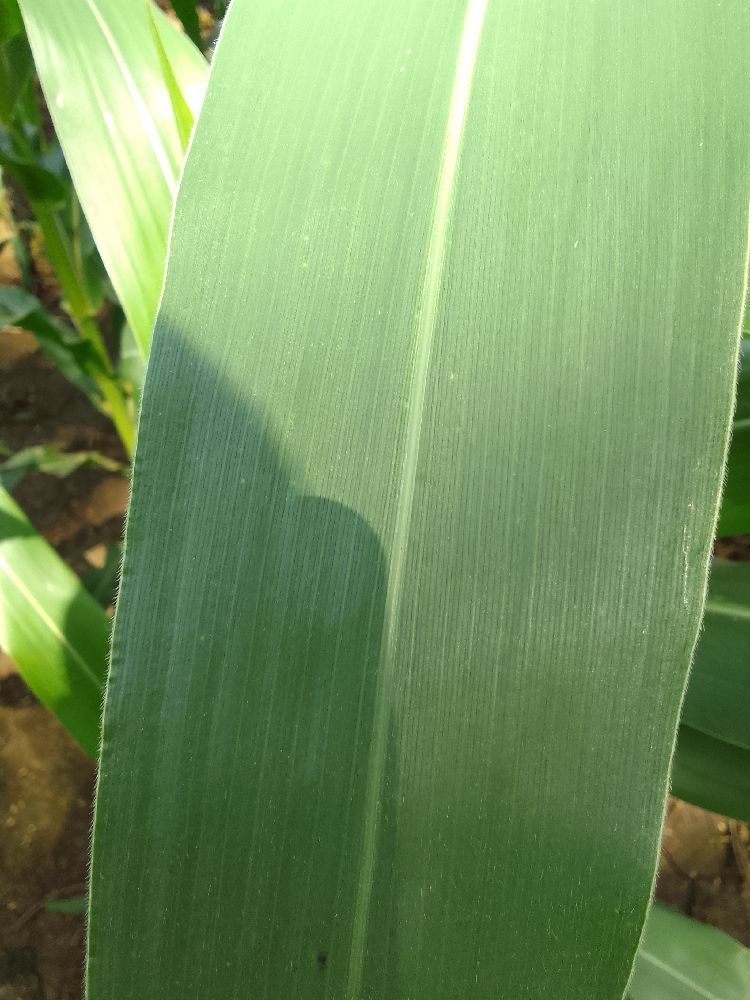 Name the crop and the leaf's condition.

maize, healthy
